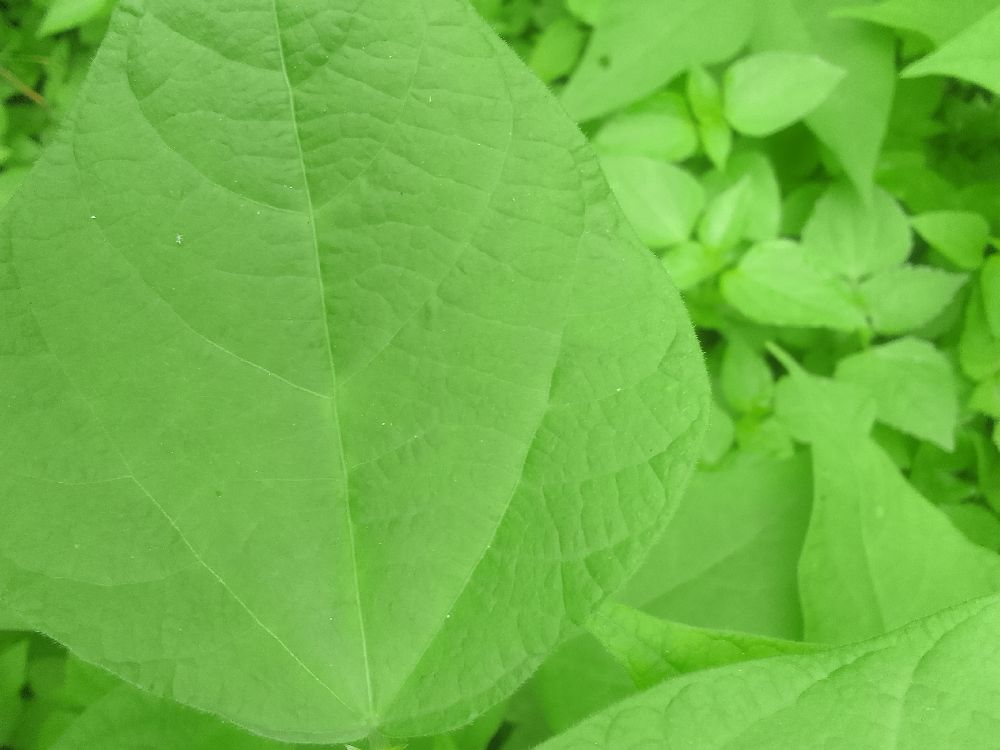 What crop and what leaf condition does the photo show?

common bean, healthy
